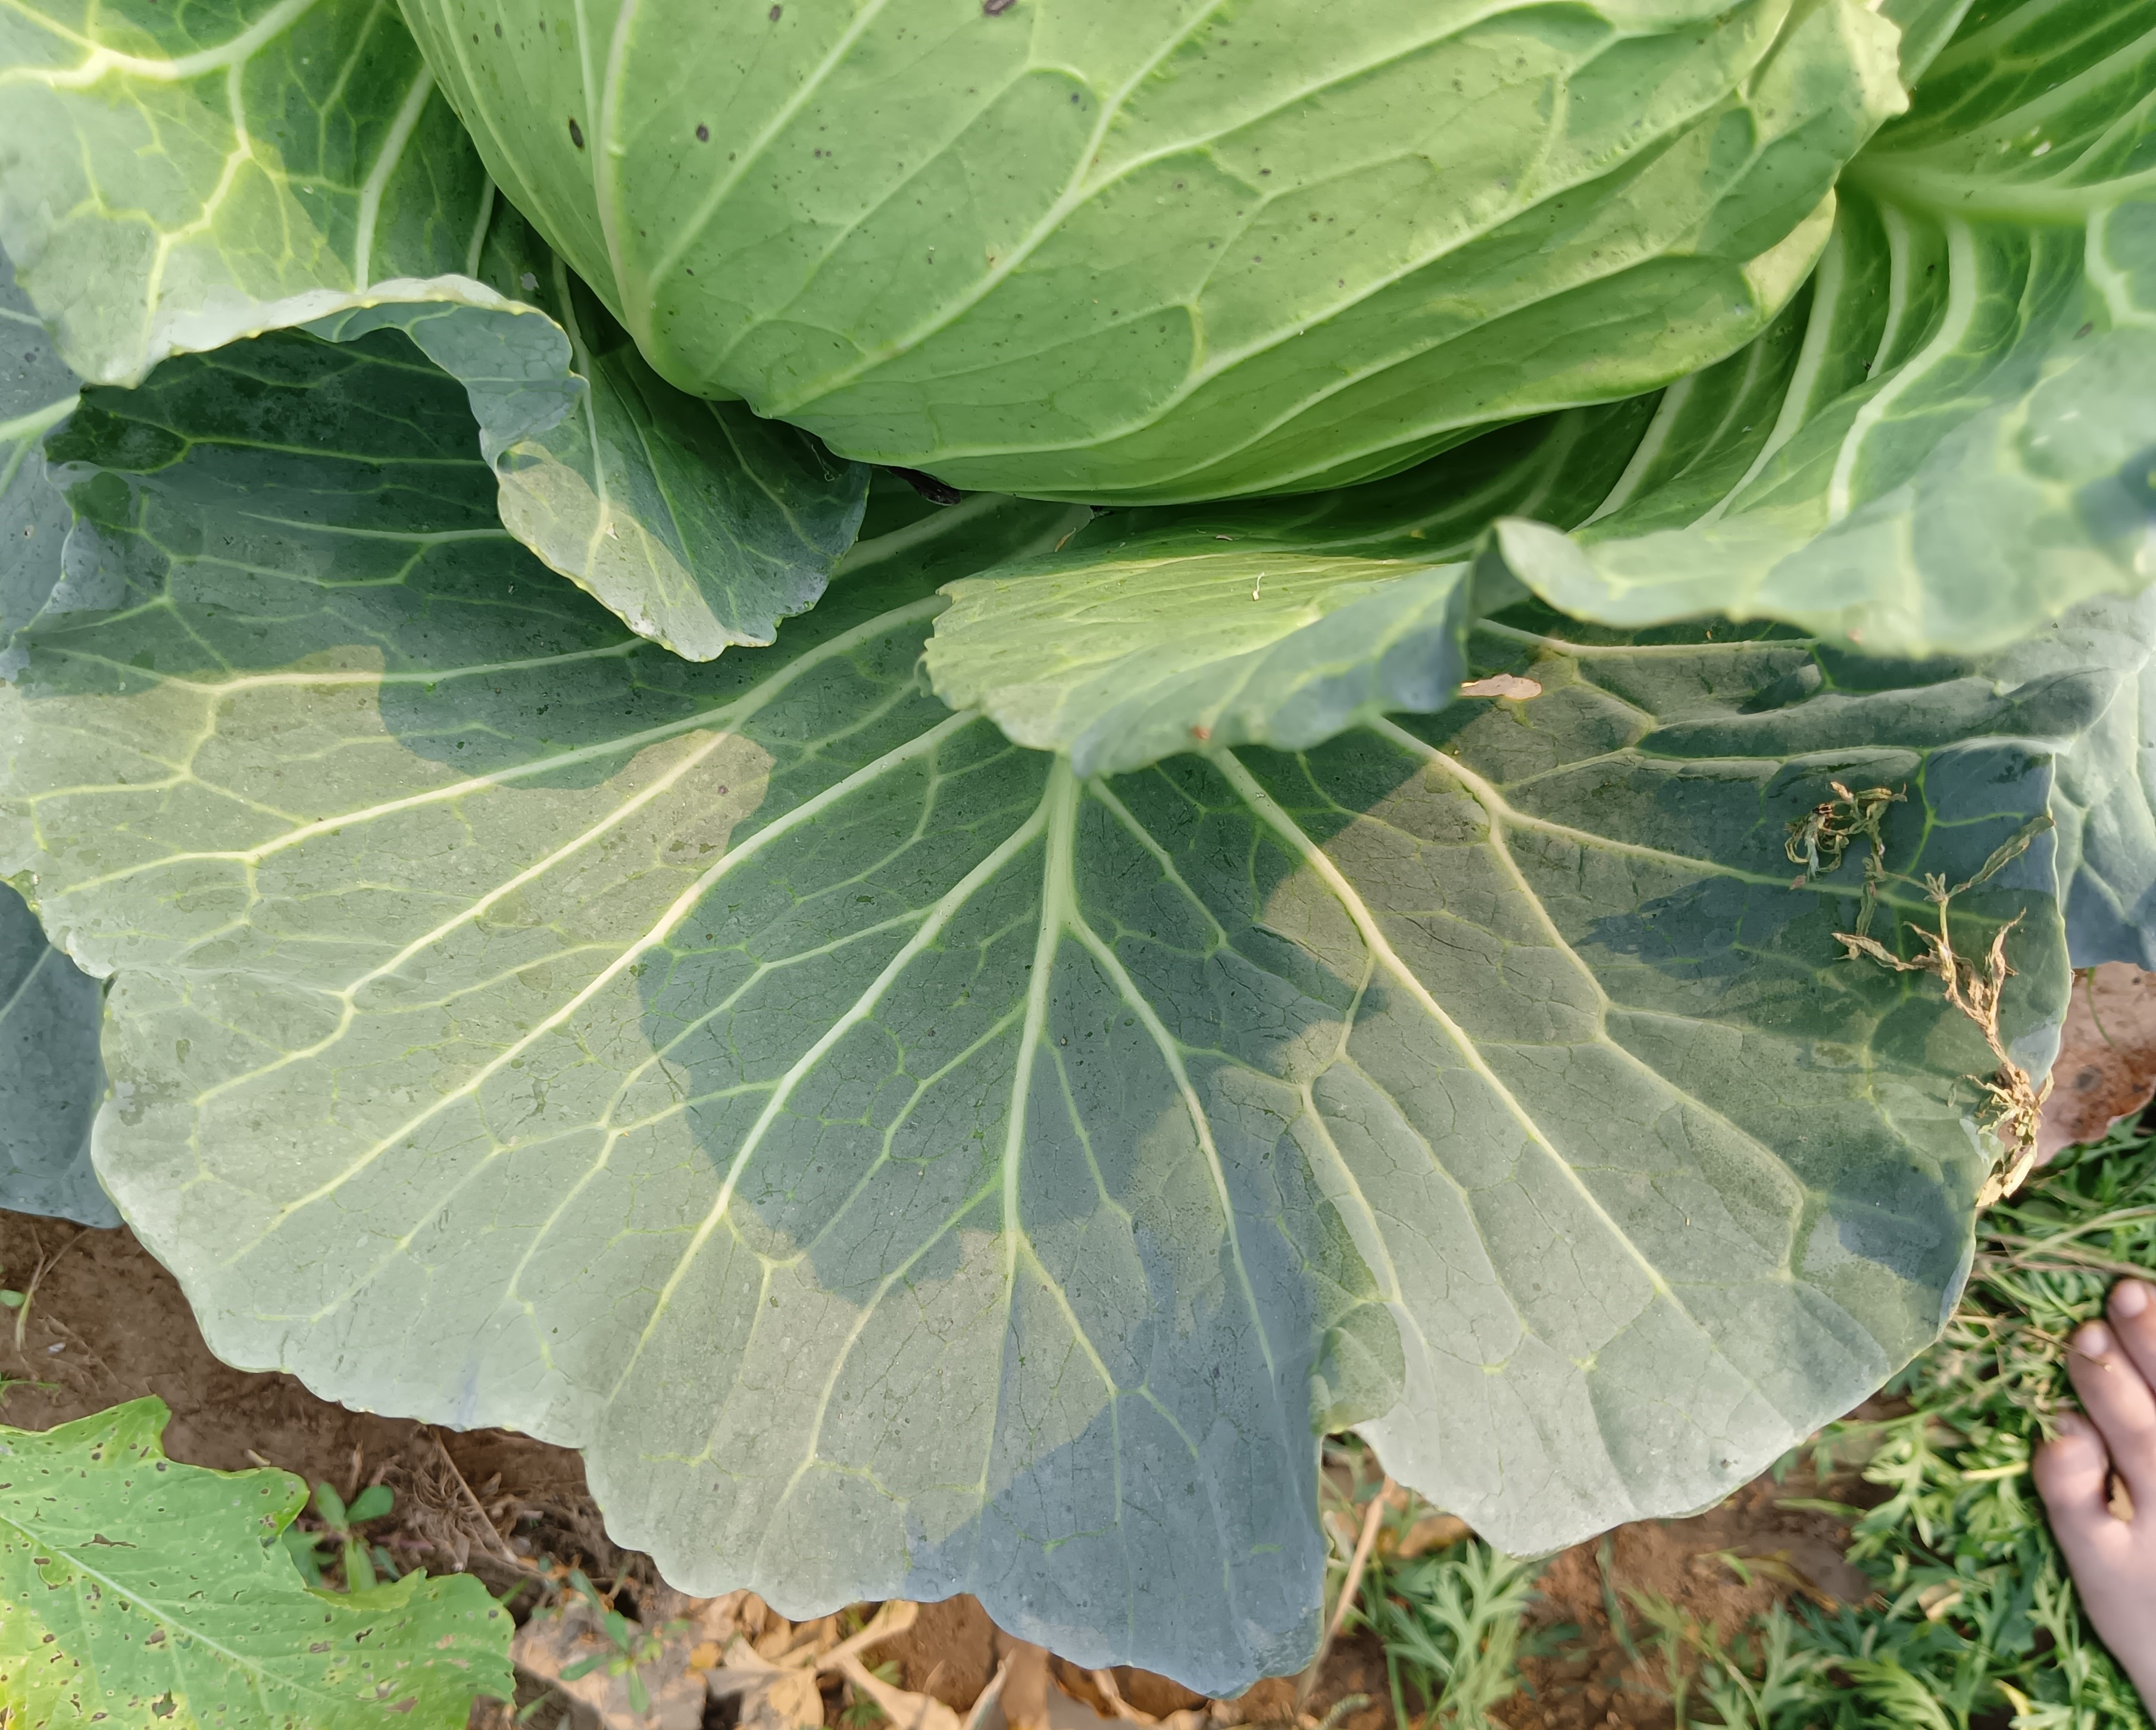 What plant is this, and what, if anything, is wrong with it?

cabbage, healthy
